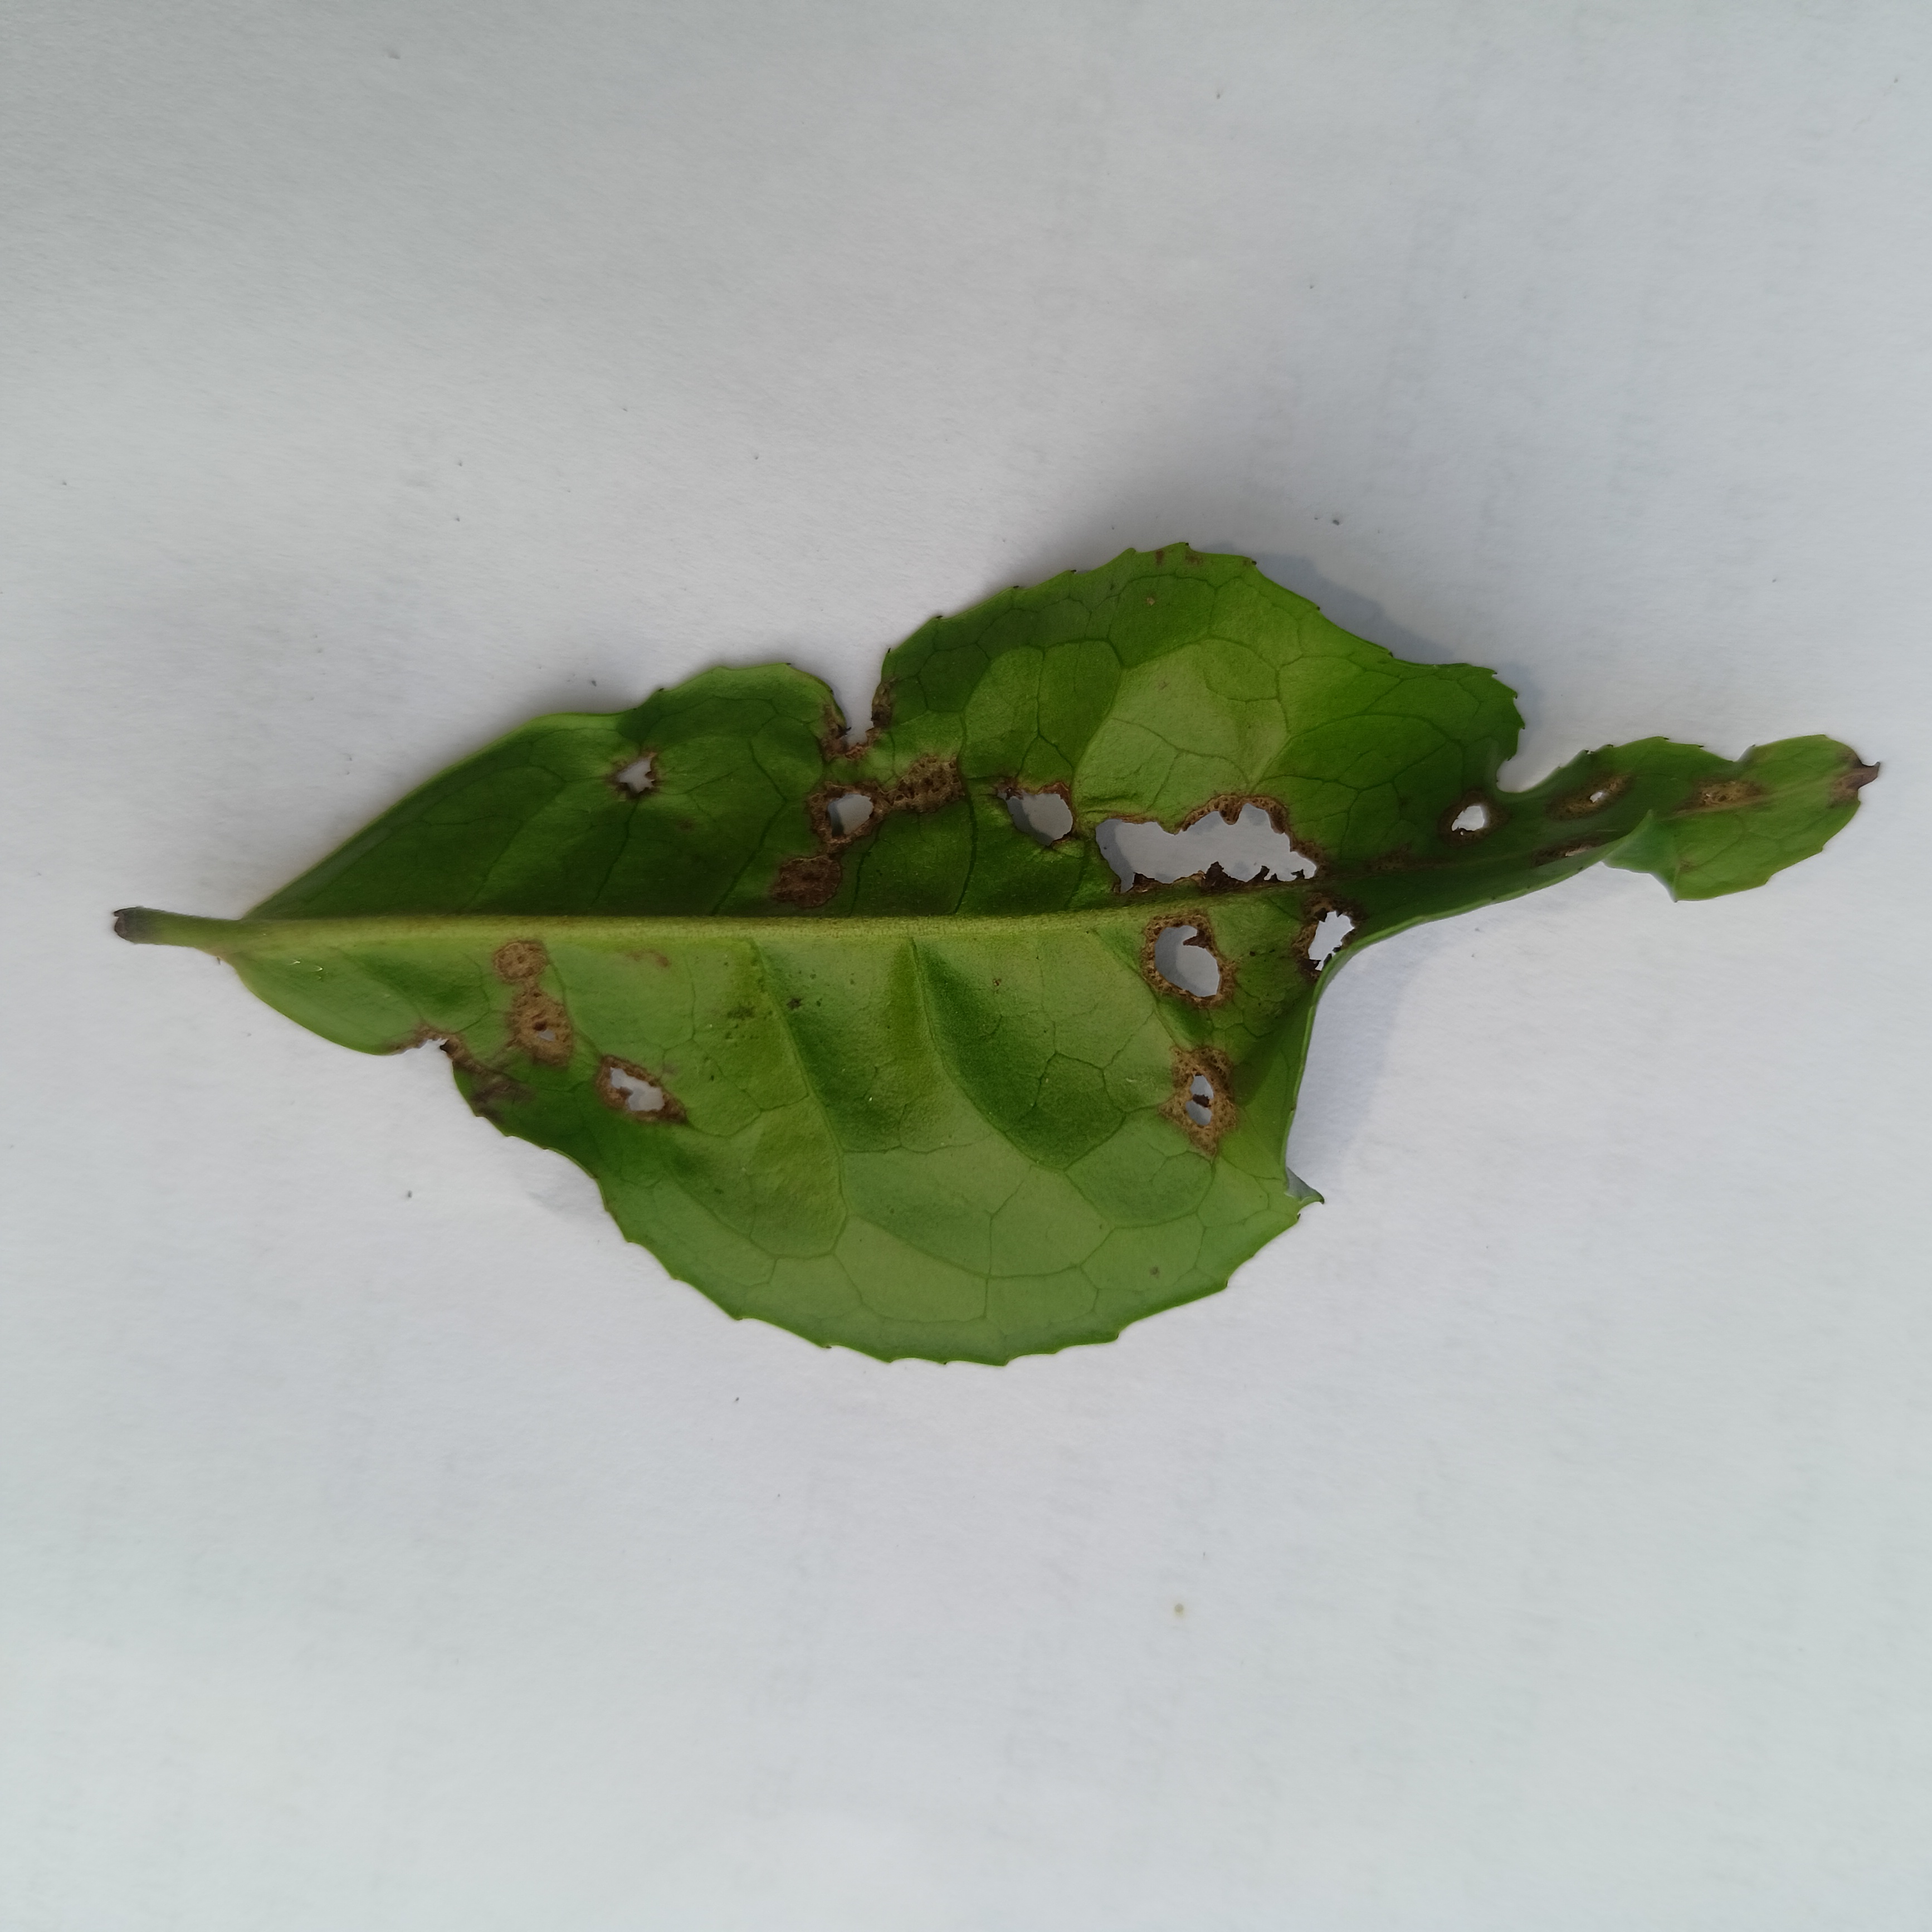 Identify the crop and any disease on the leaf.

tea, helopeltis
